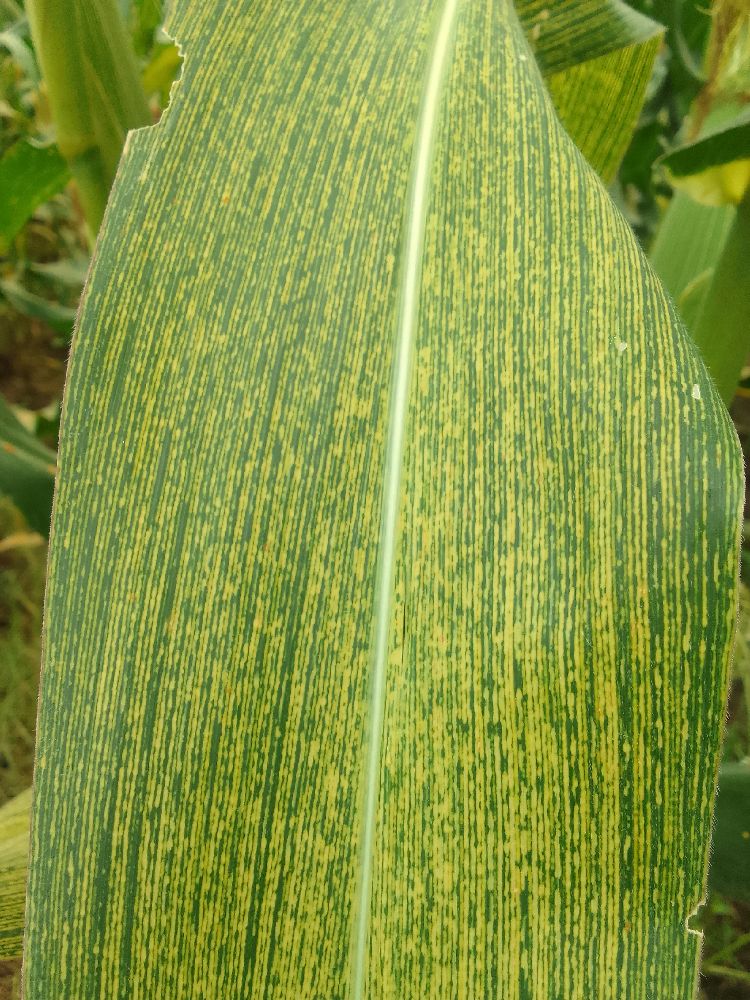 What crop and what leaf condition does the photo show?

maize, maize streak virus
